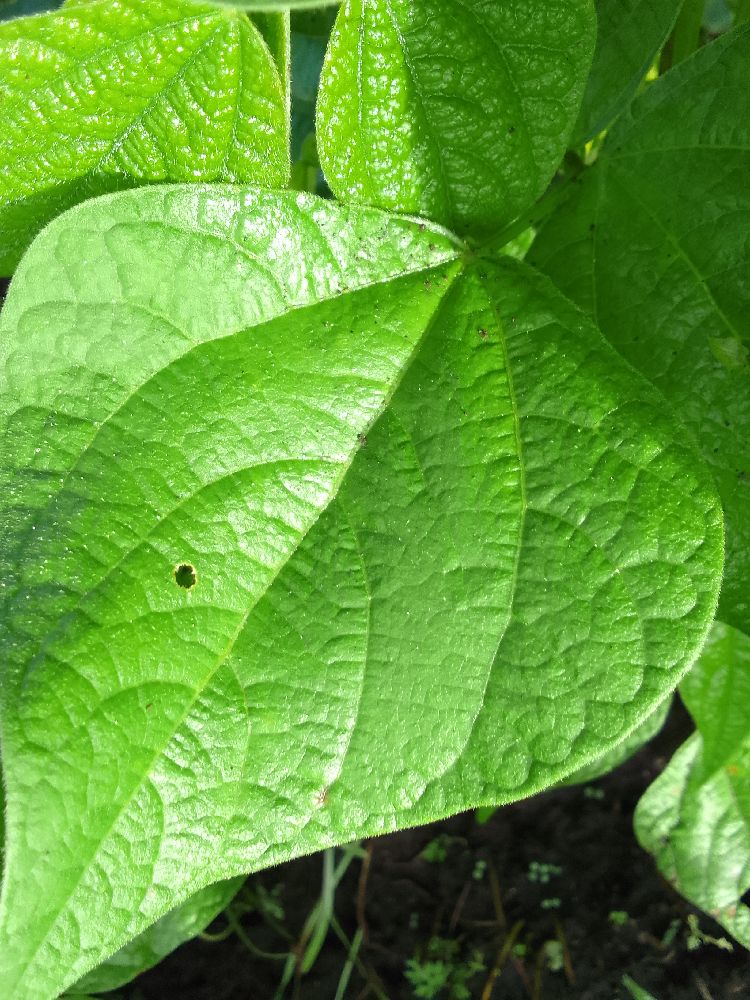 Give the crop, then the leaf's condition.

common bean, healthy
